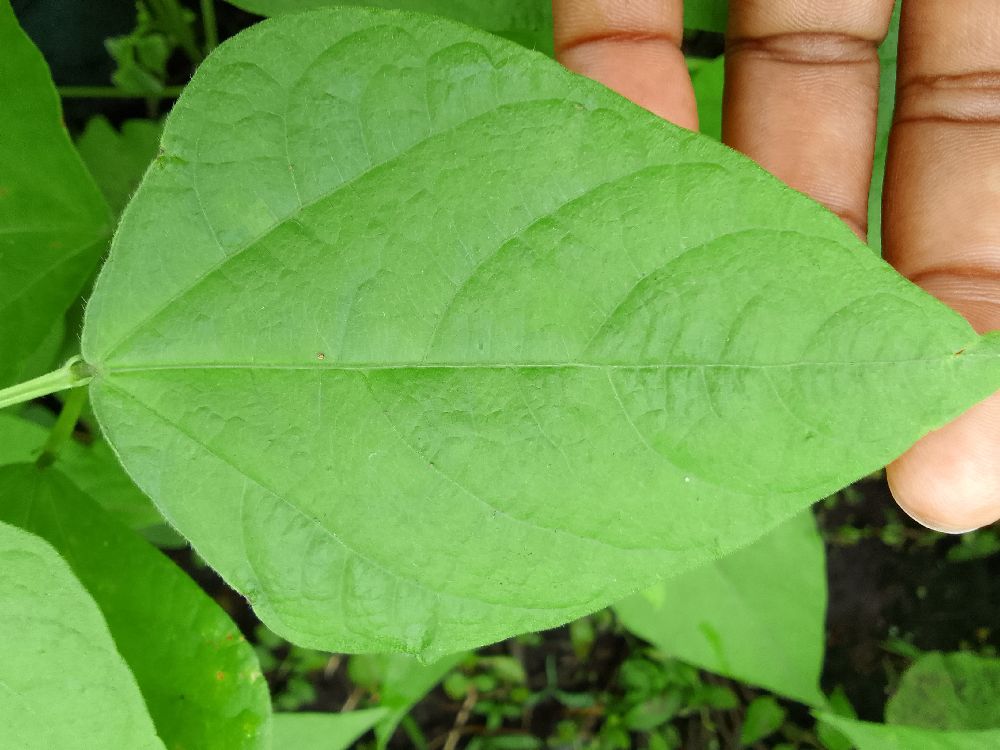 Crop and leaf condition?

common bean, healthy
